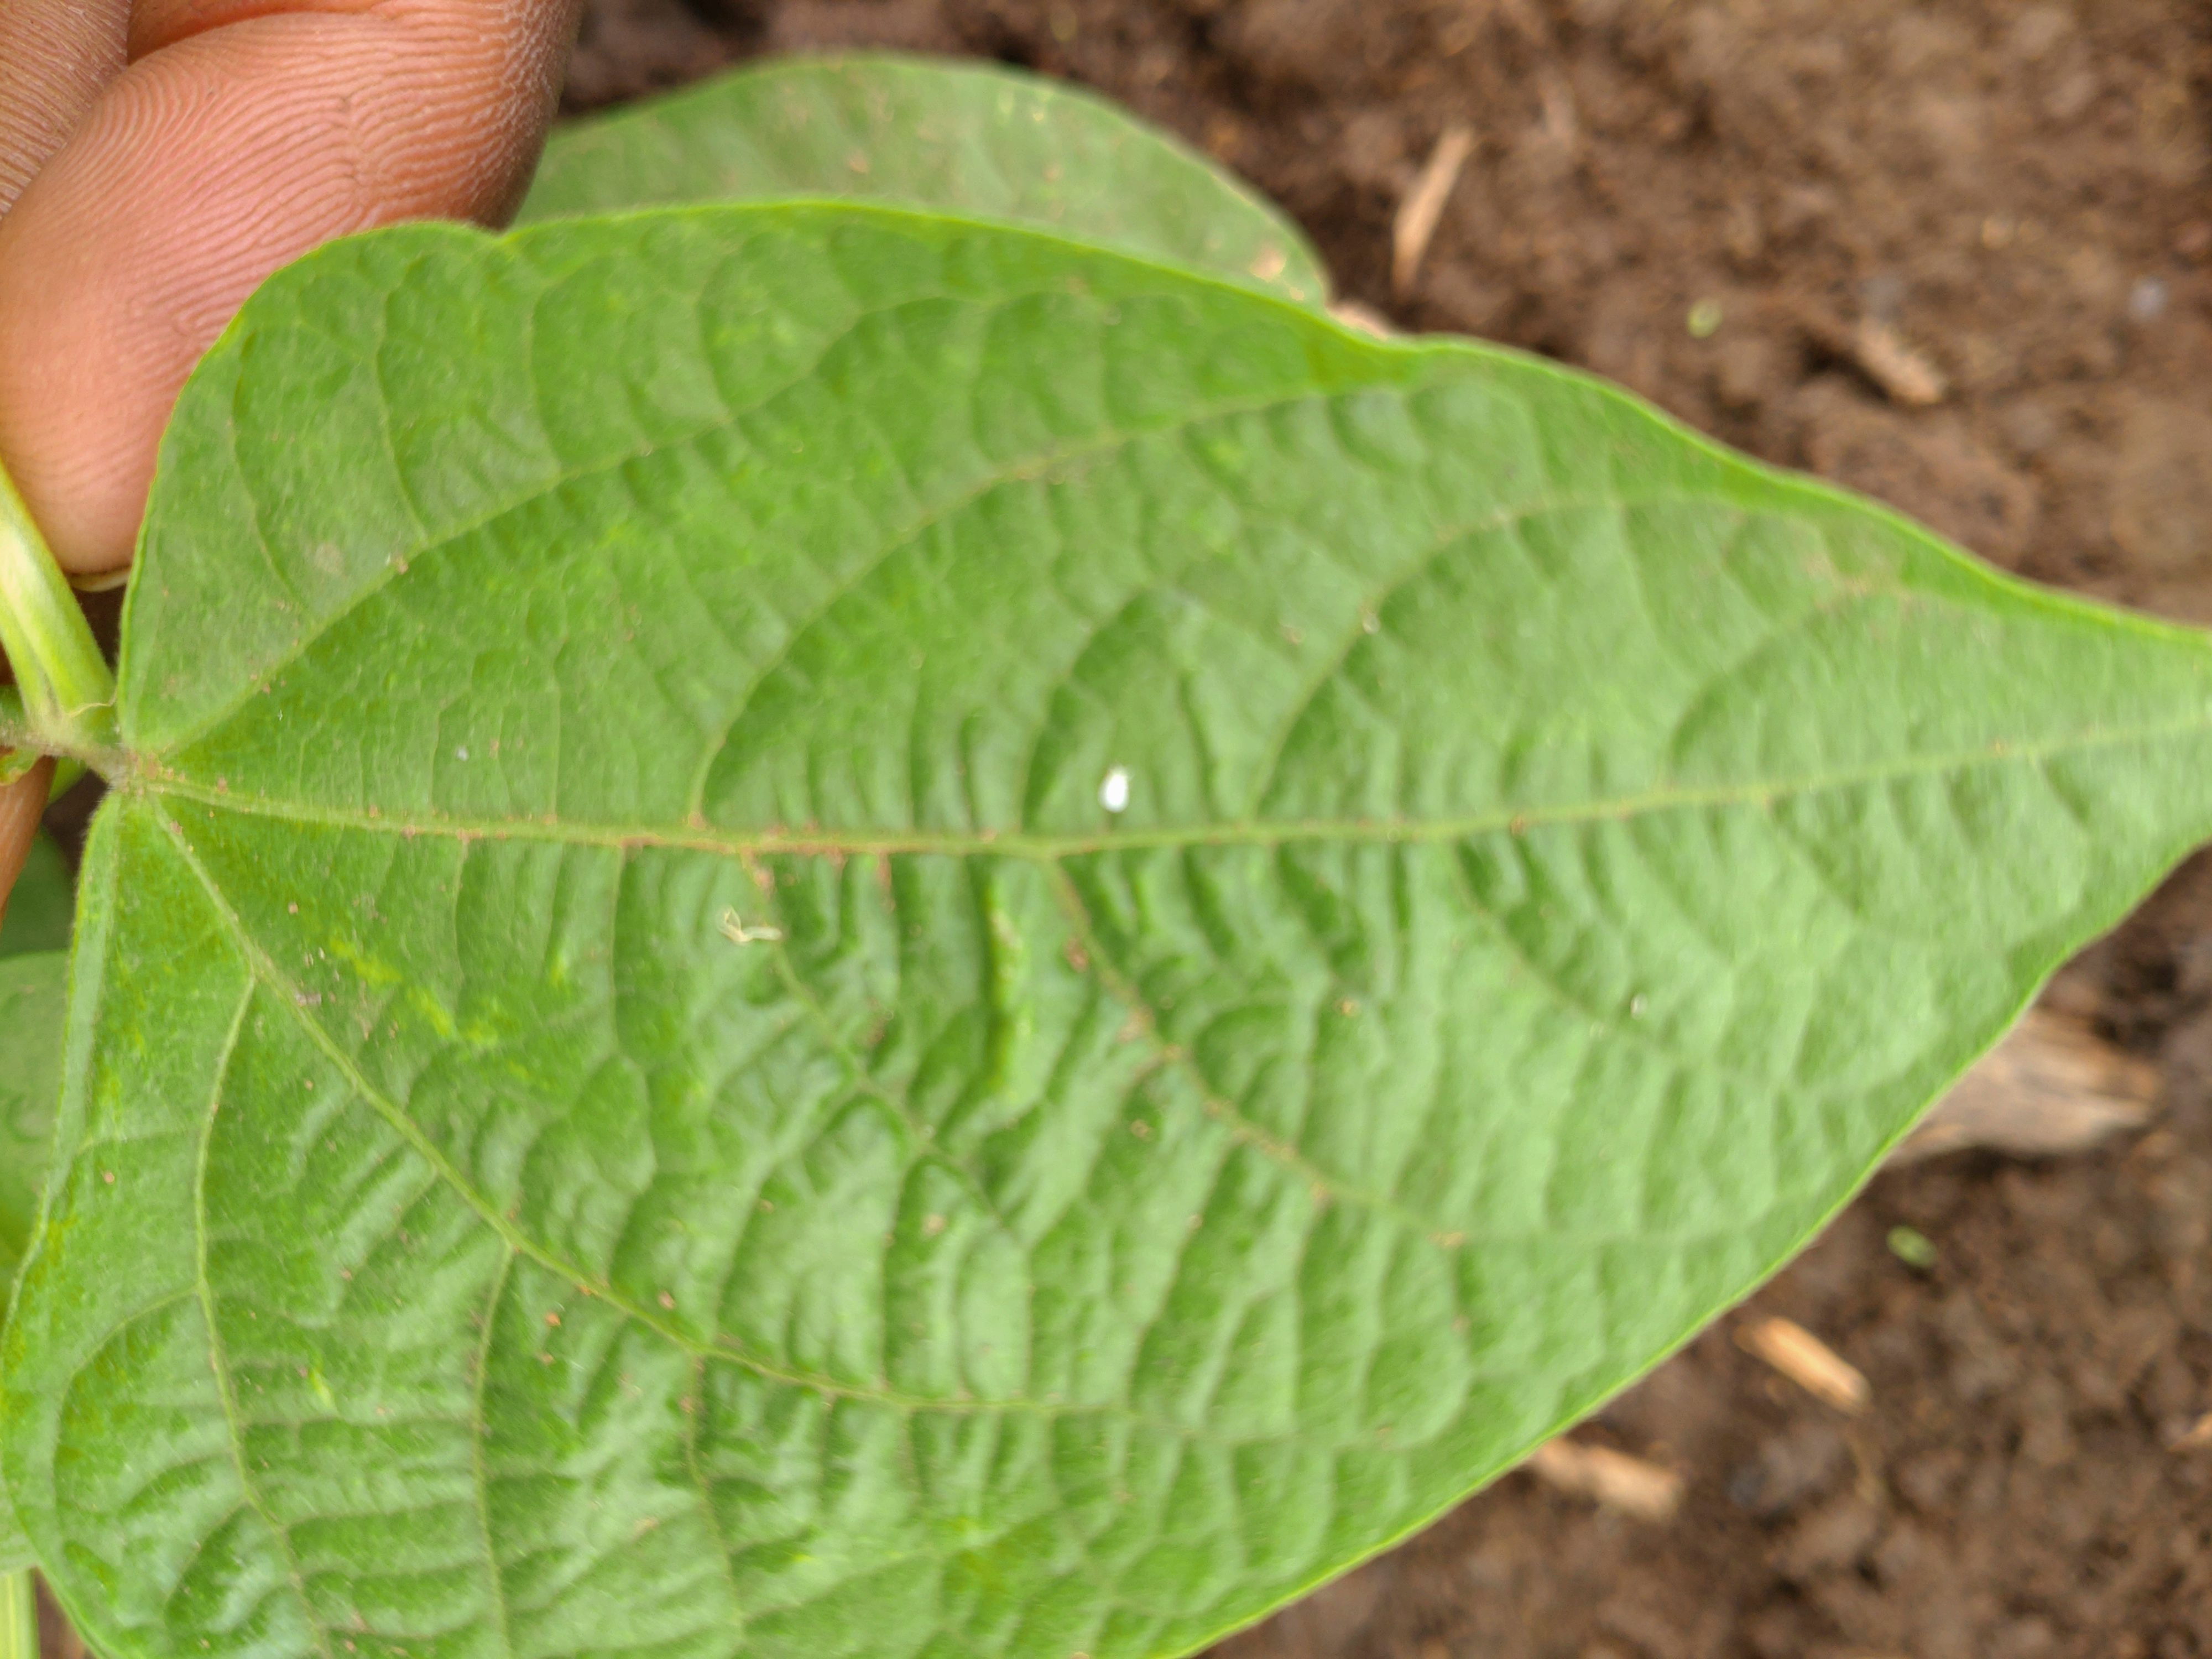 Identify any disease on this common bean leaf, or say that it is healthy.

healthy
